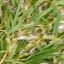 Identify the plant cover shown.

grass
